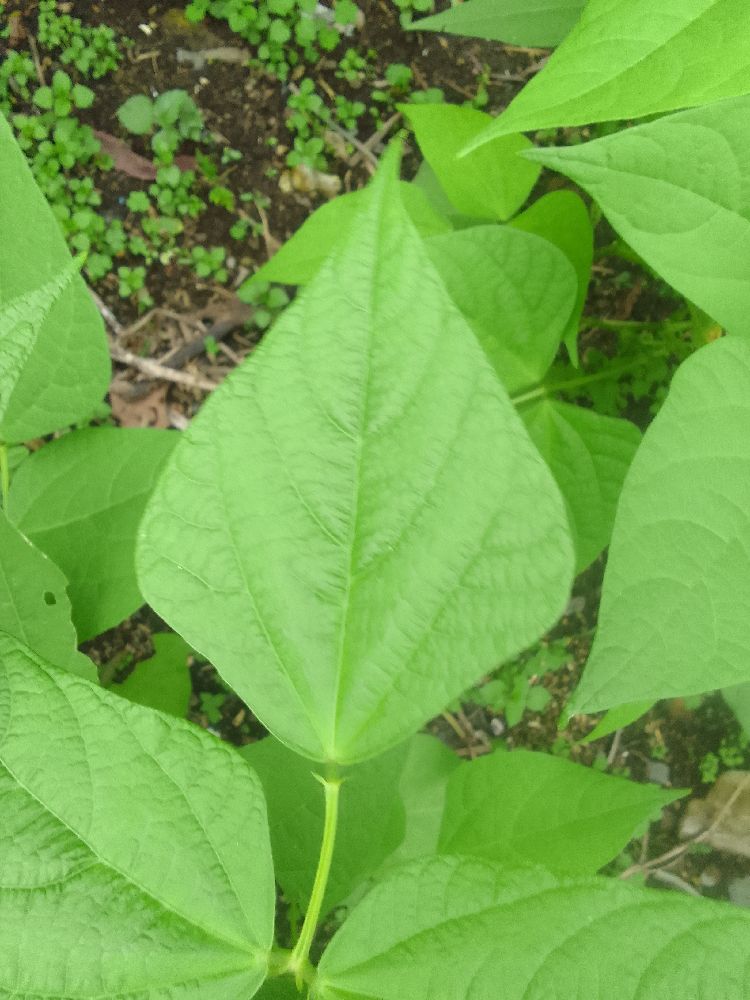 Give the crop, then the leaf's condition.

common bean, healthy
